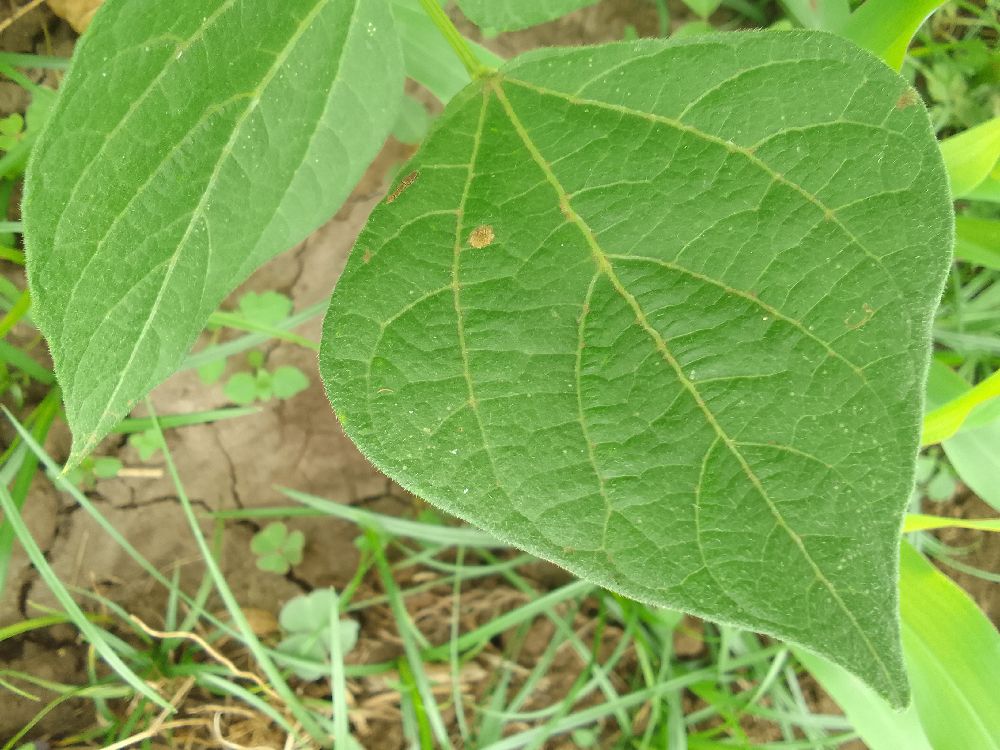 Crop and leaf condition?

common bean, healthy
